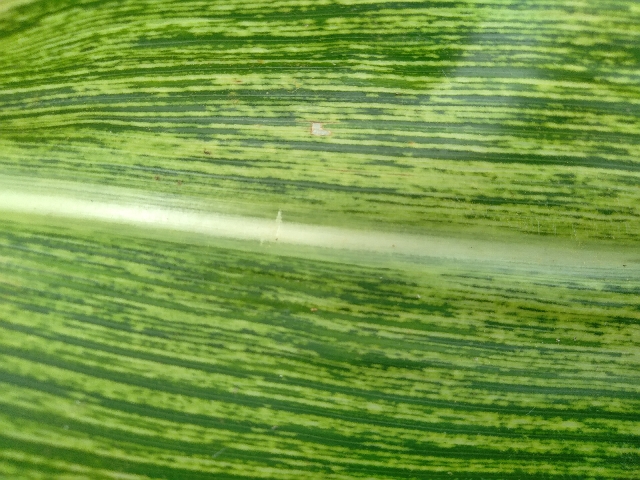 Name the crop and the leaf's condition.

maize, maize streak virus
